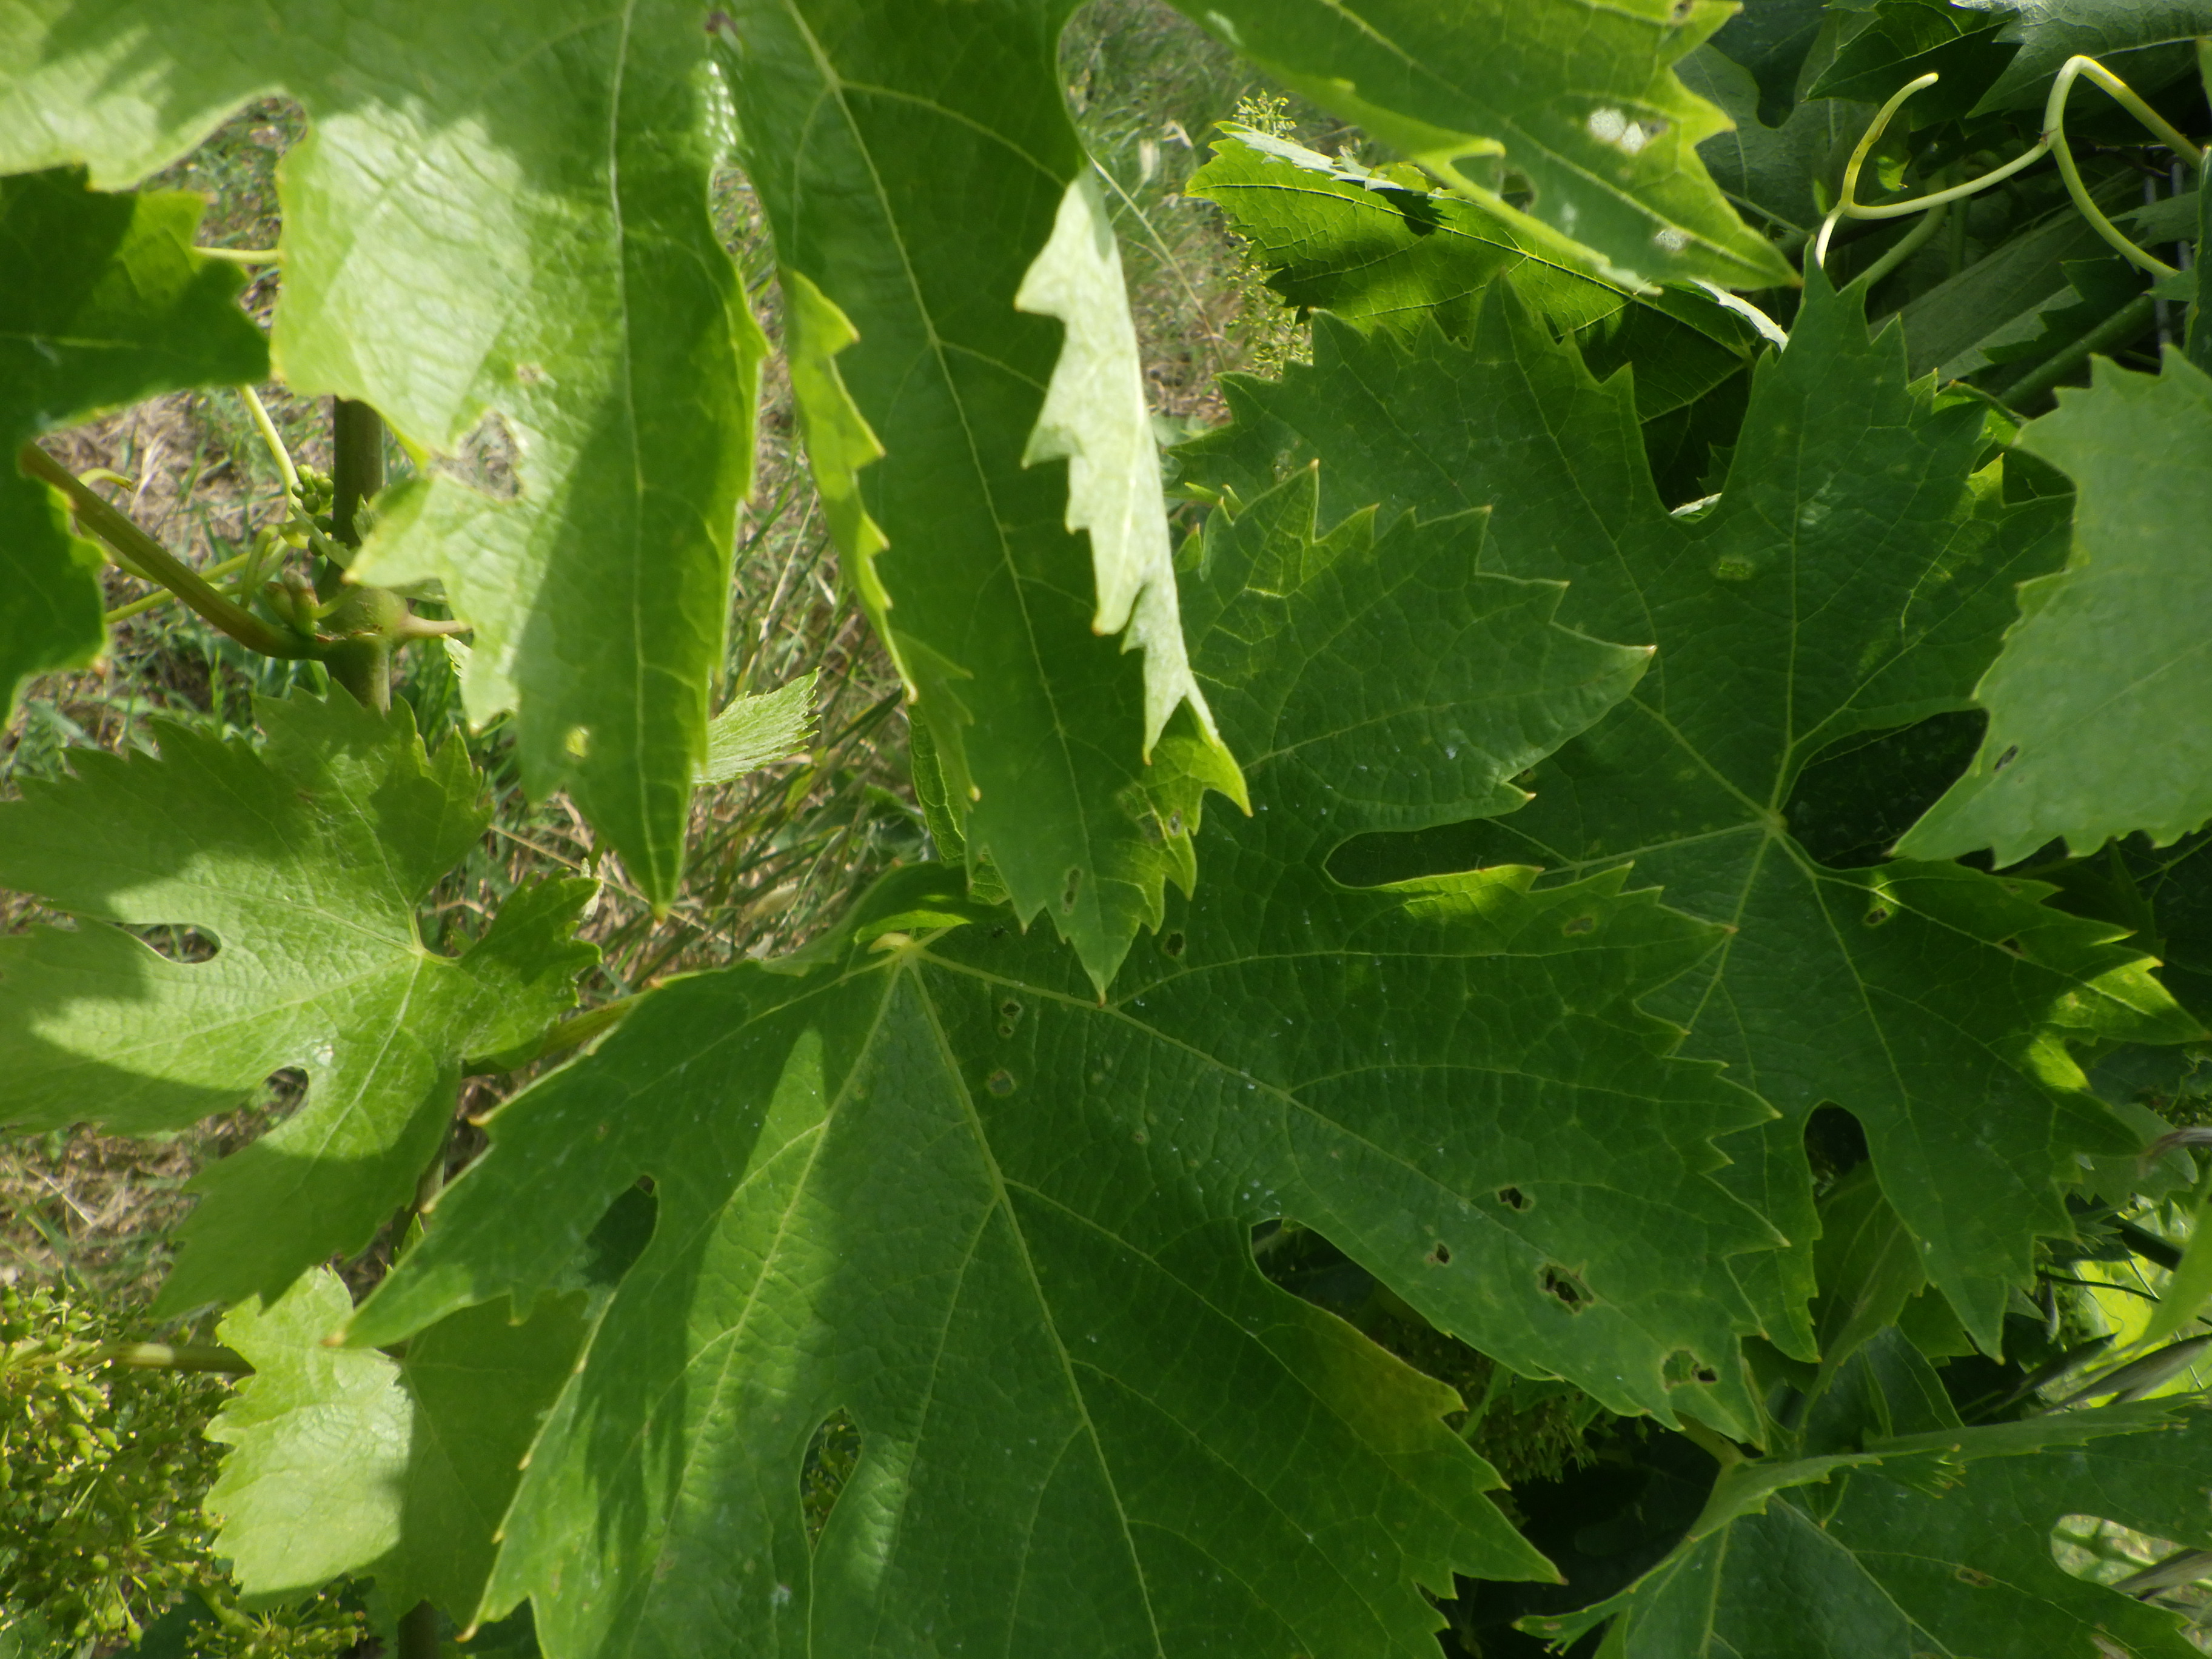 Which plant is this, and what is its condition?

grapevine, mites, phytophagous
